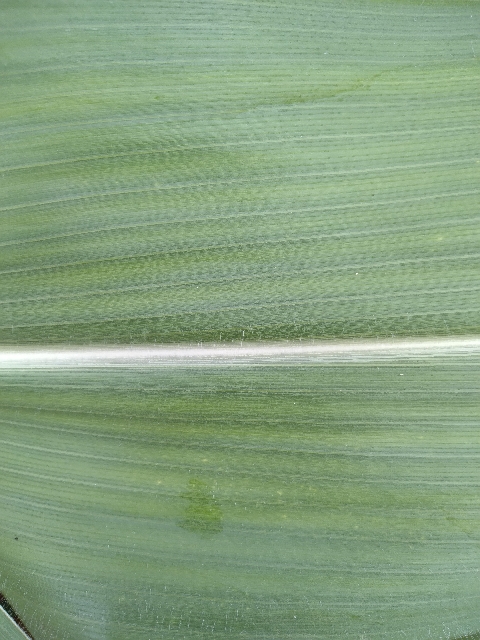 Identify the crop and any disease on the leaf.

maize, healthy
